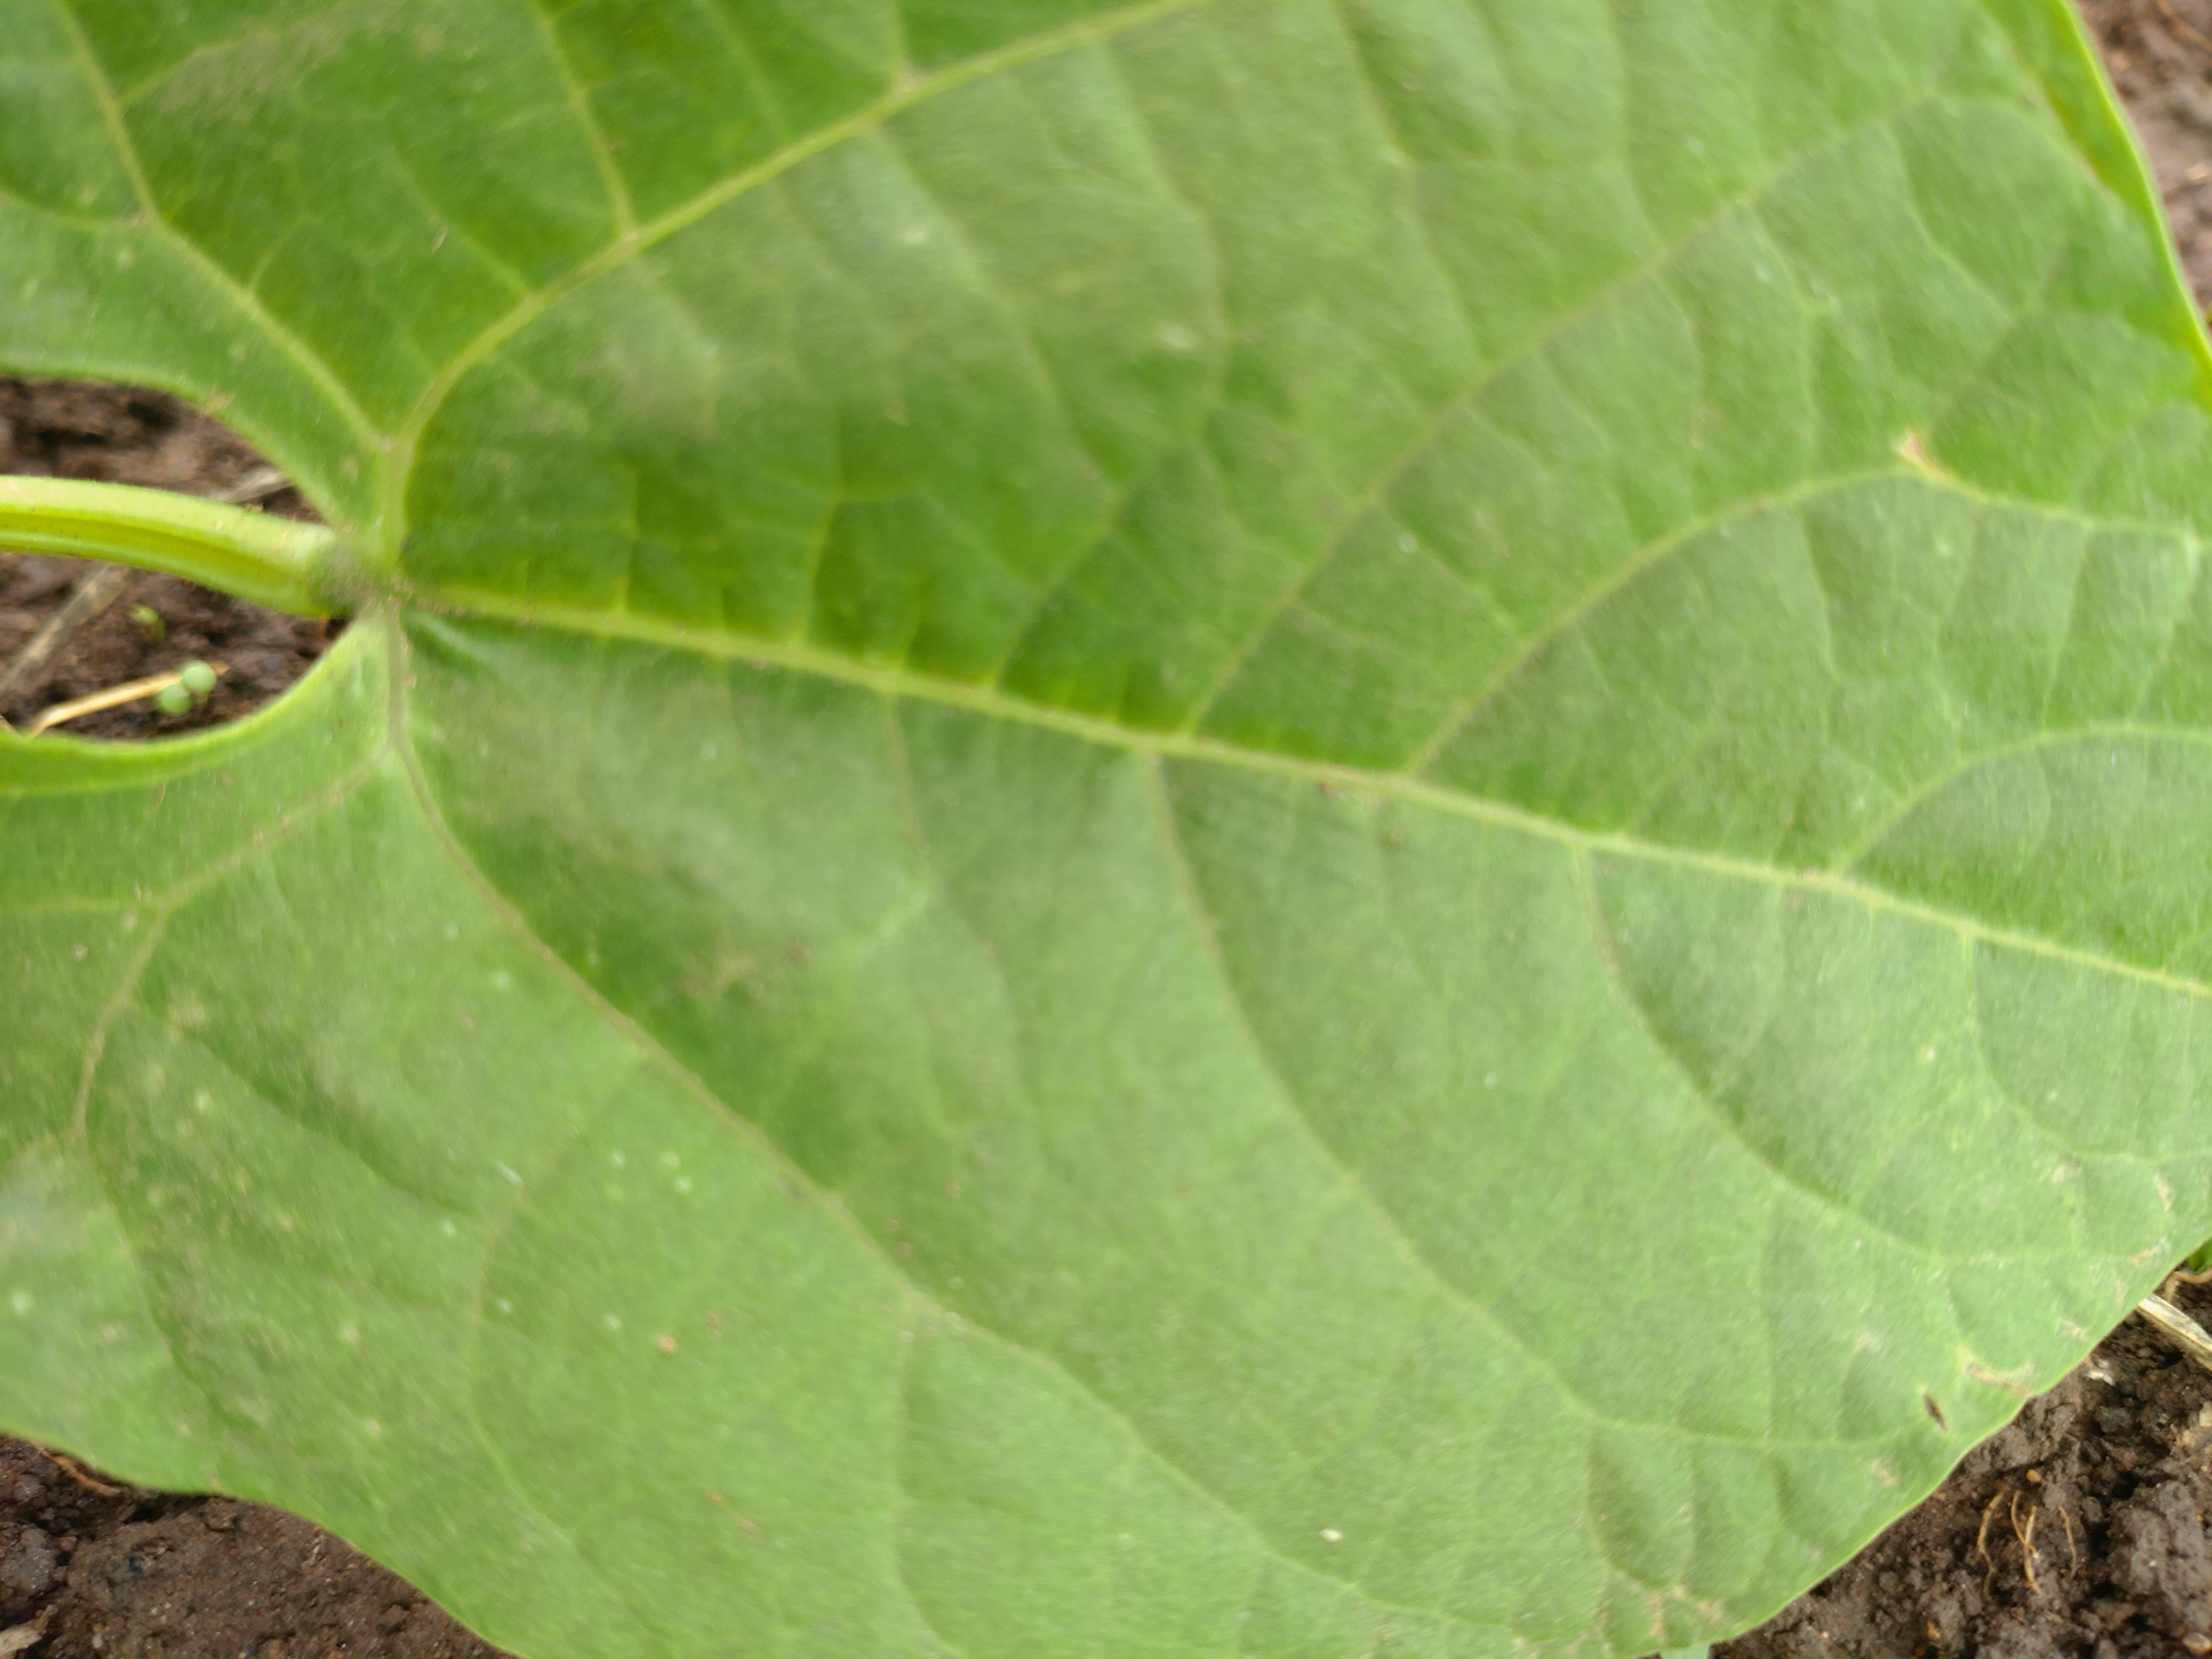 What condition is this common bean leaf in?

healthy
